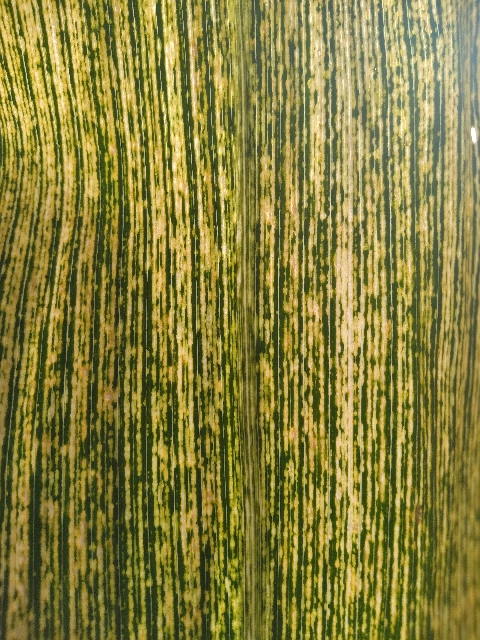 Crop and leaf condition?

maize, maize streak virus
